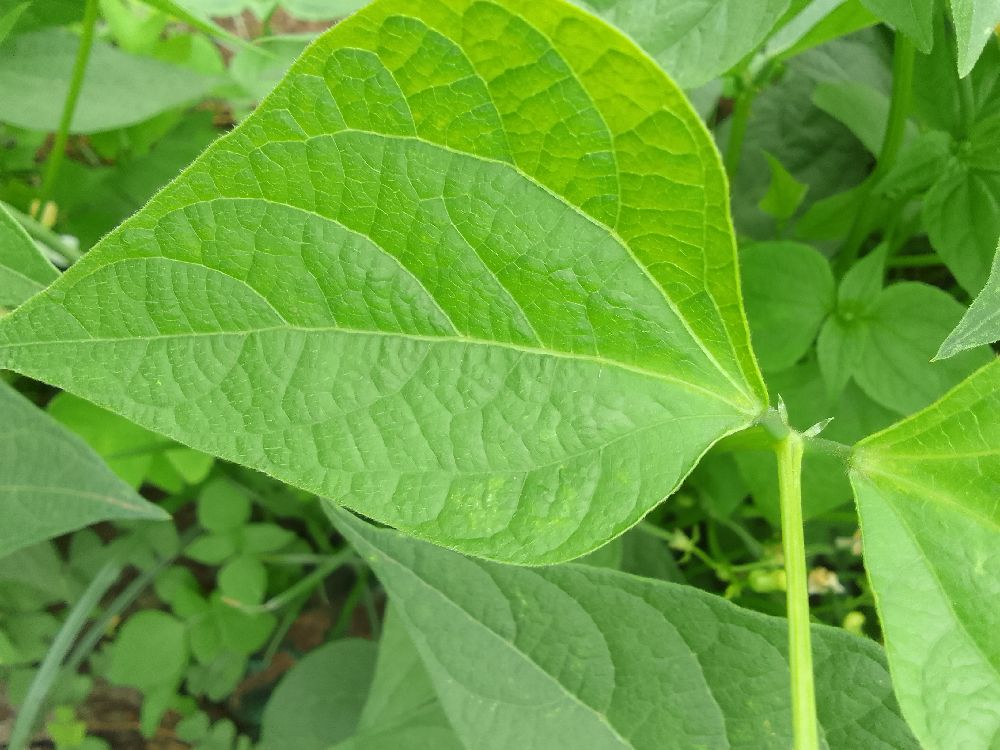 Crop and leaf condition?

common bean, healthy
